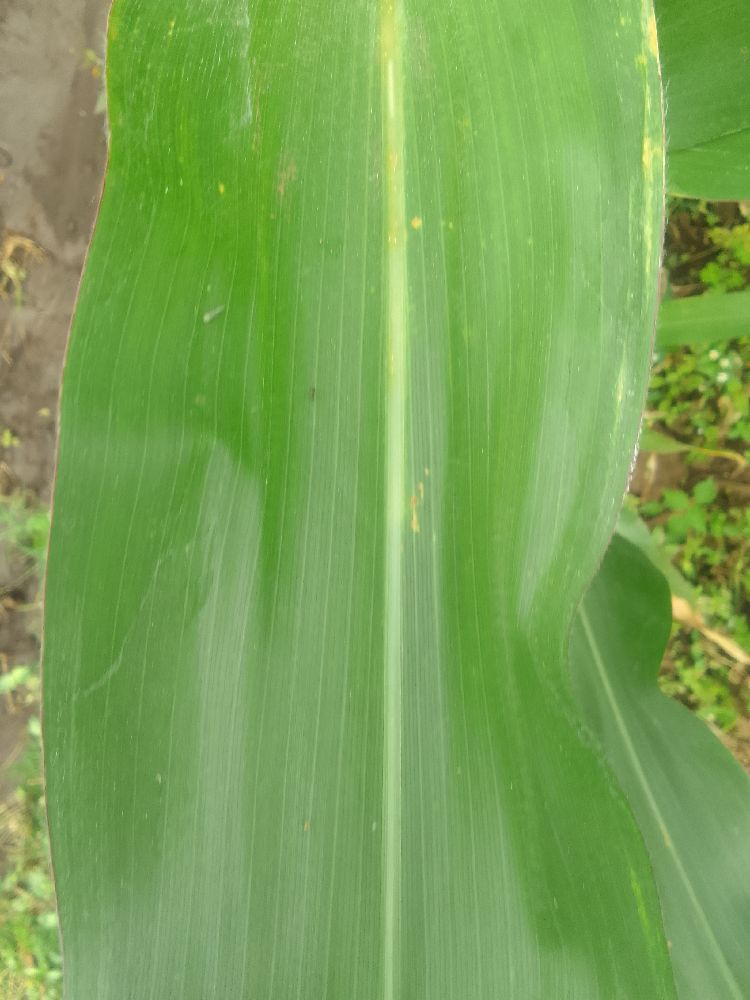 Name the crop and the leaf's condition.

maize, healthy
